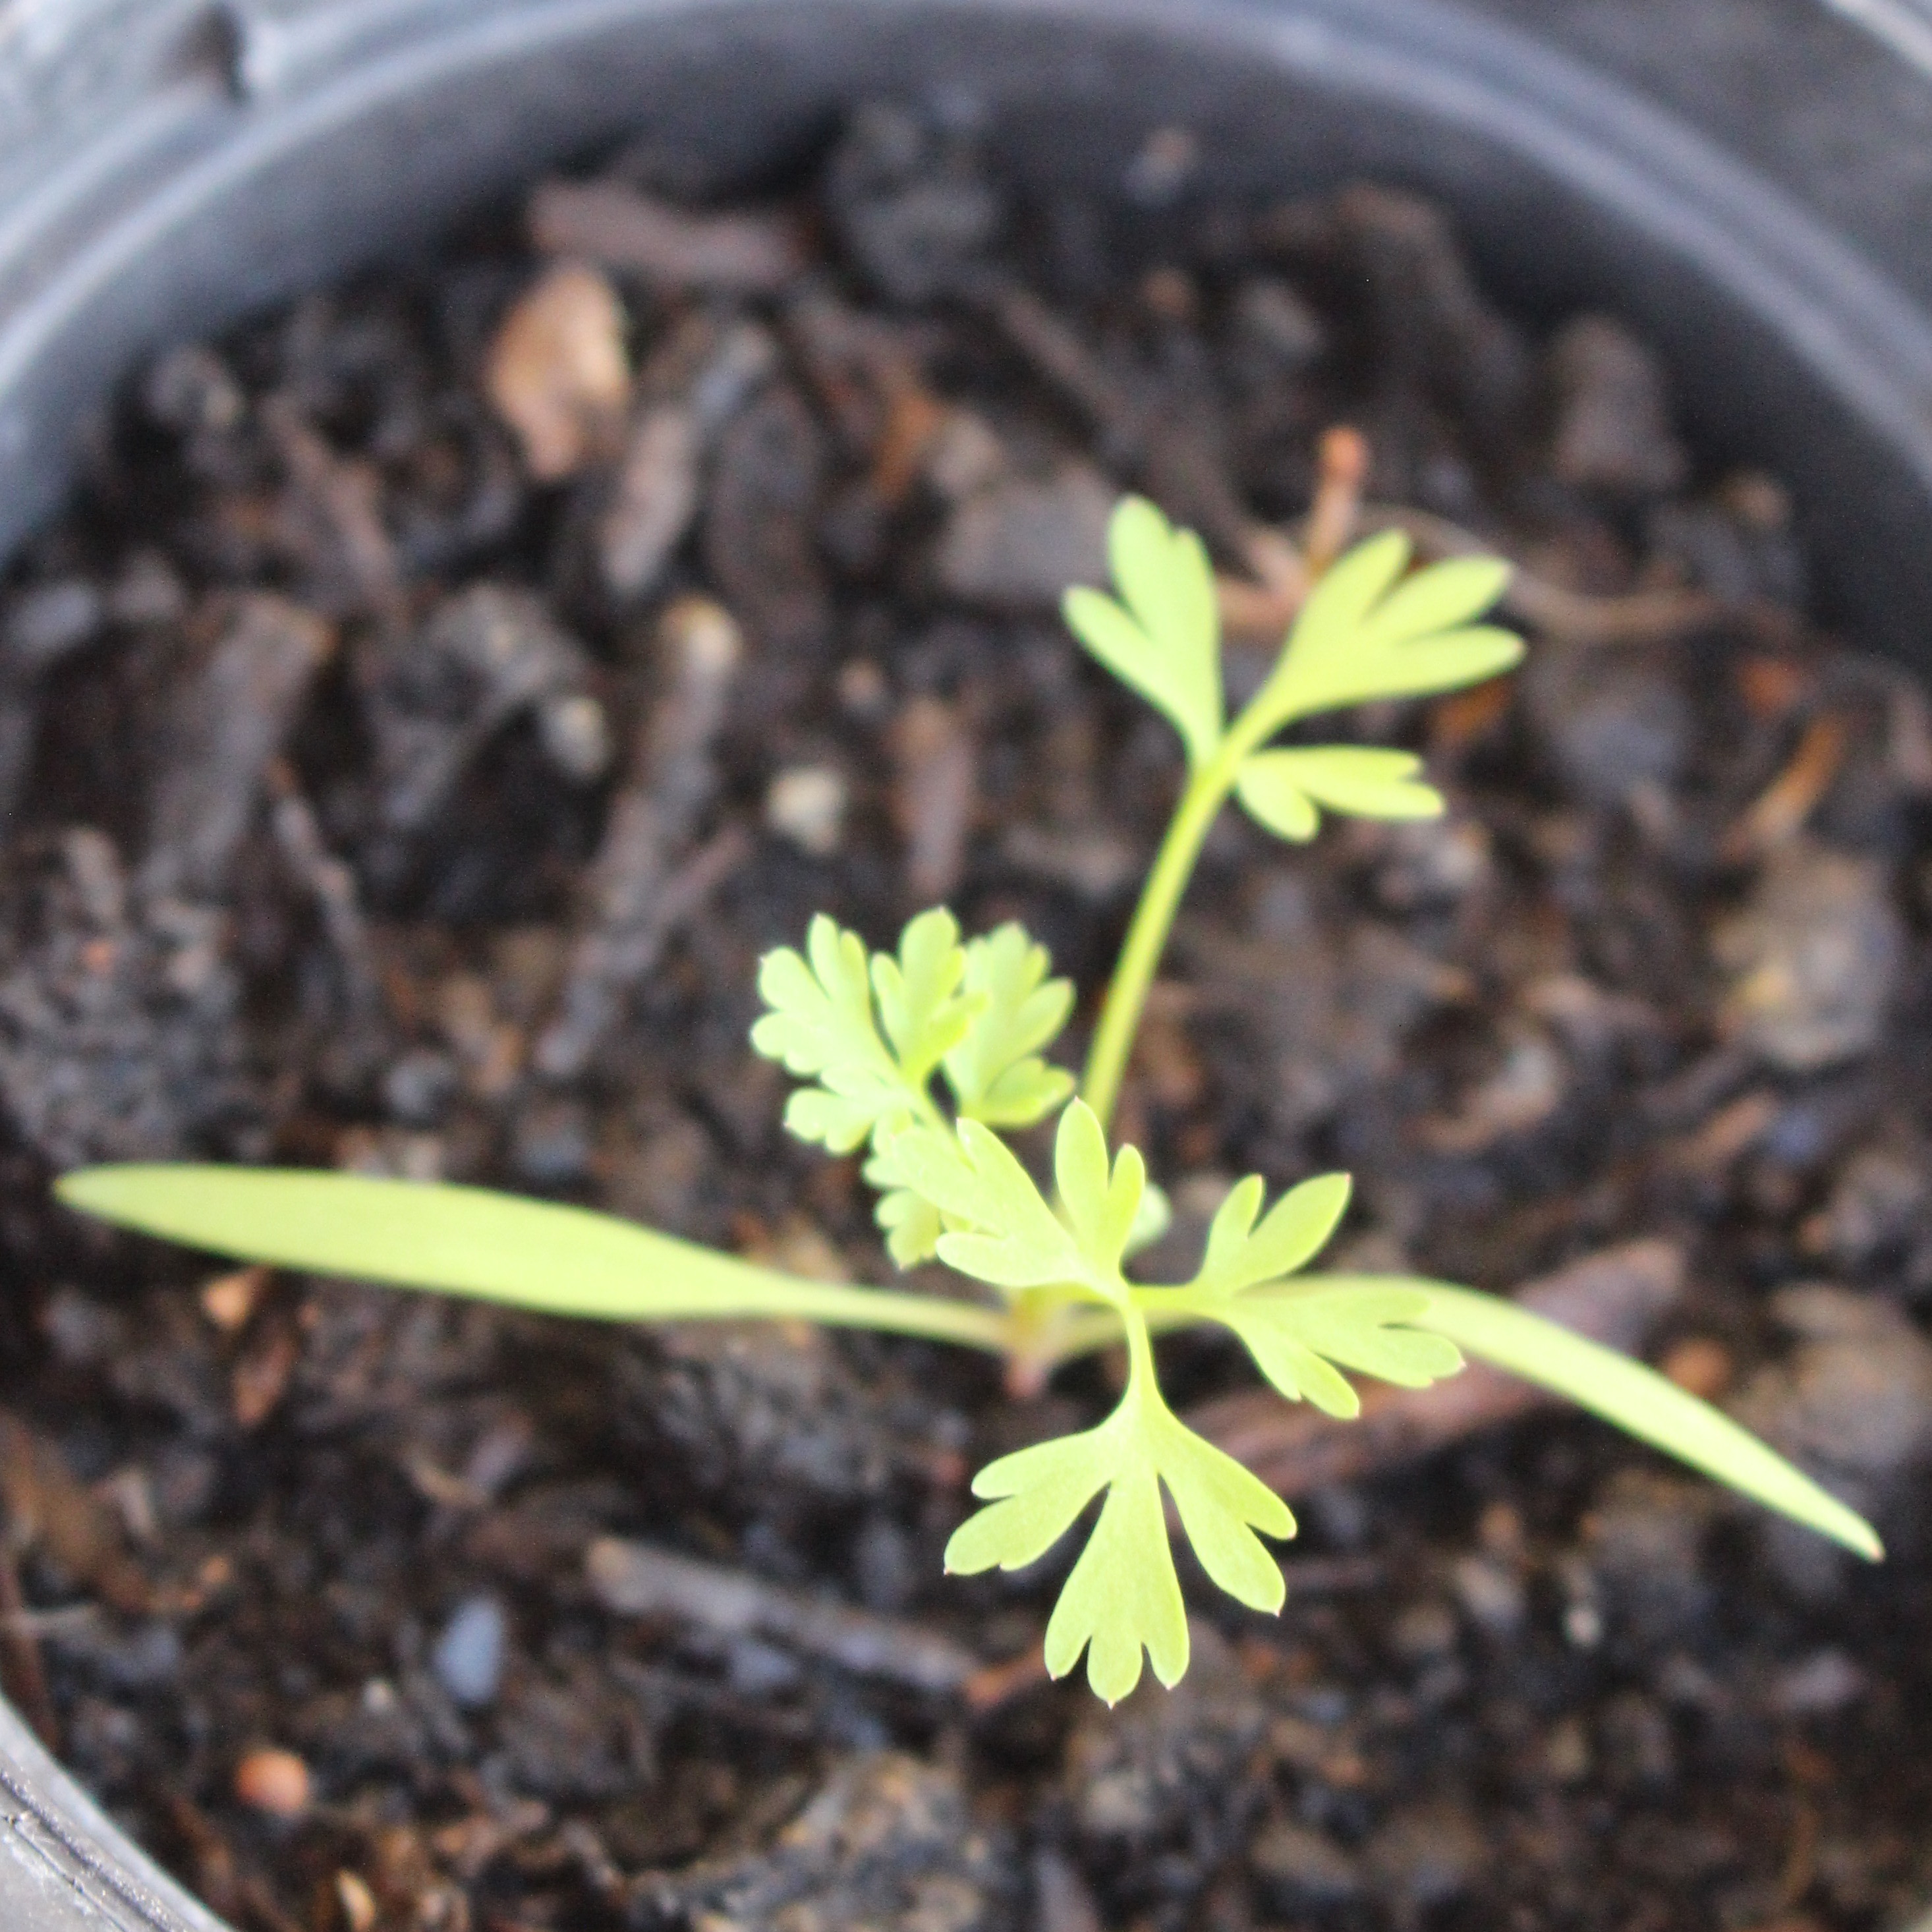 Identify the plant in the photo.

Fumaria officinalis
